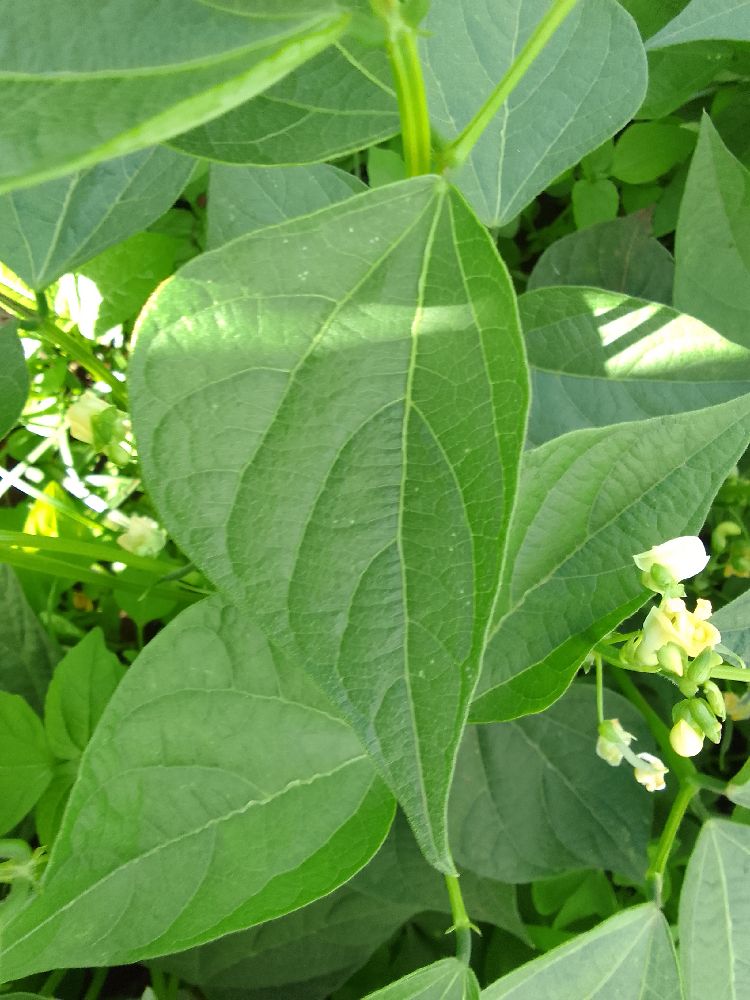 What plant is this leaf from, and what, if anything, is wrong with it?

common bean, healthy
